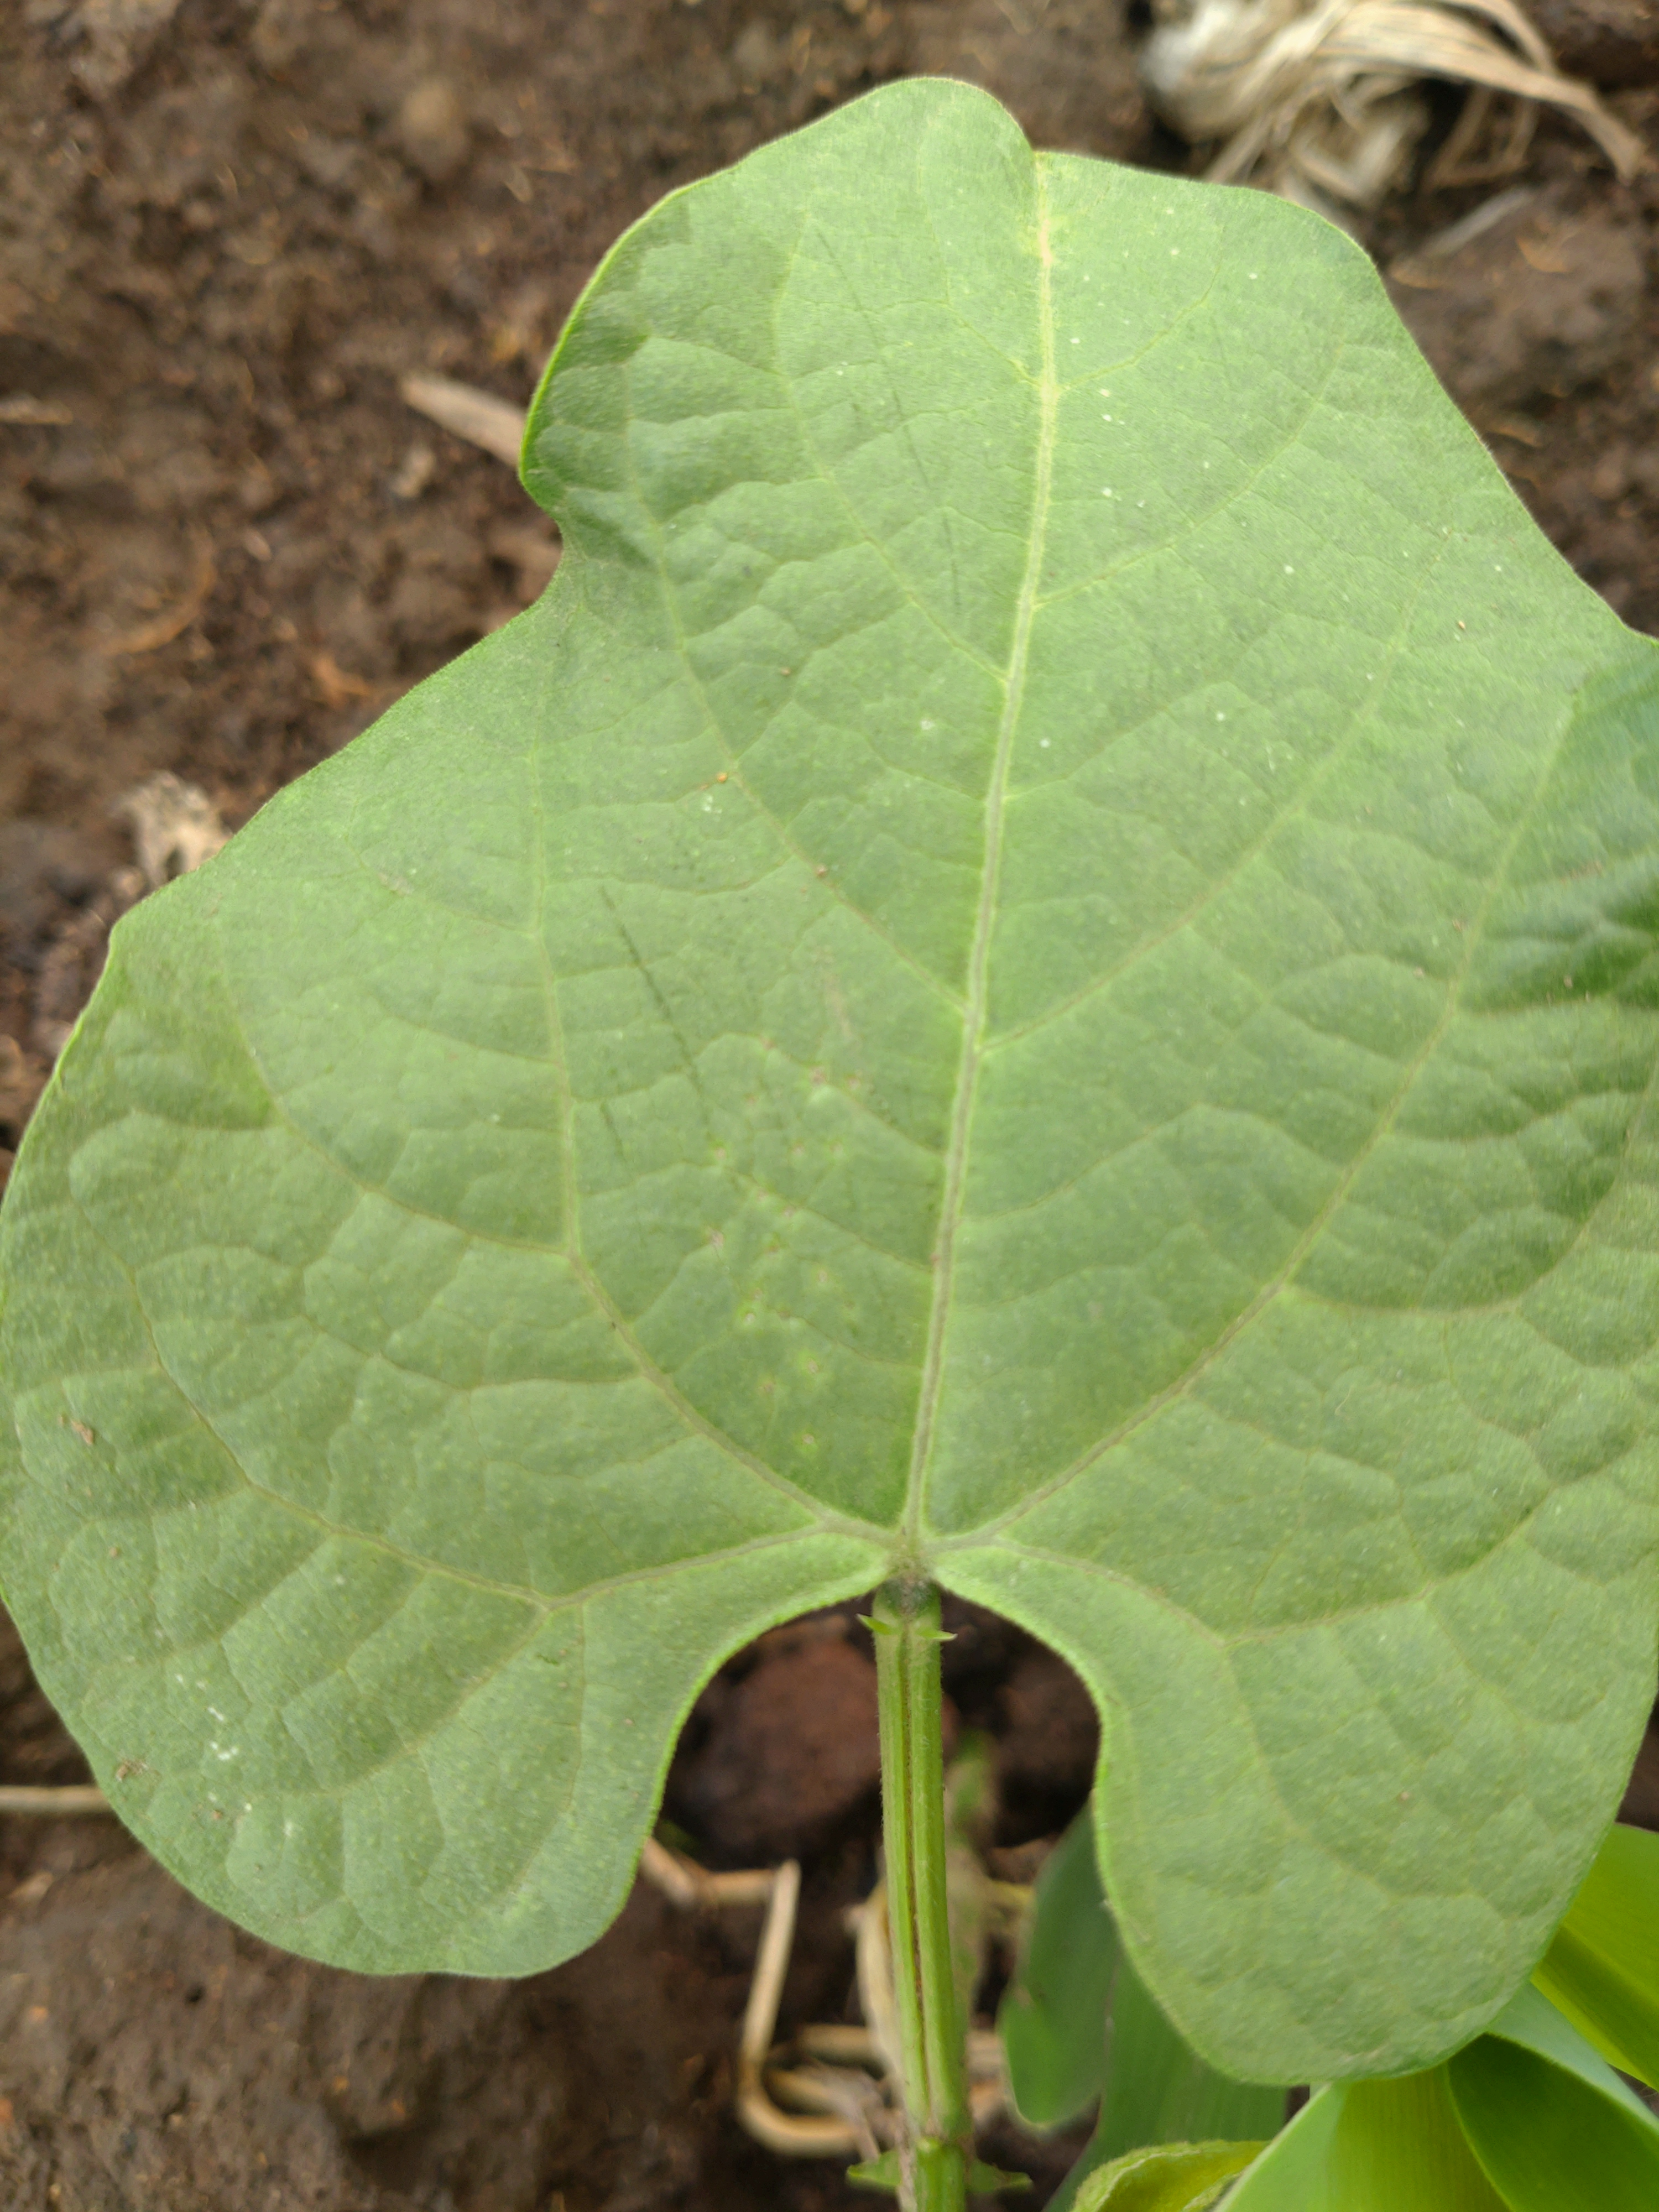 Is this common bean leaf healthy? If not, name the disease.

healthy
